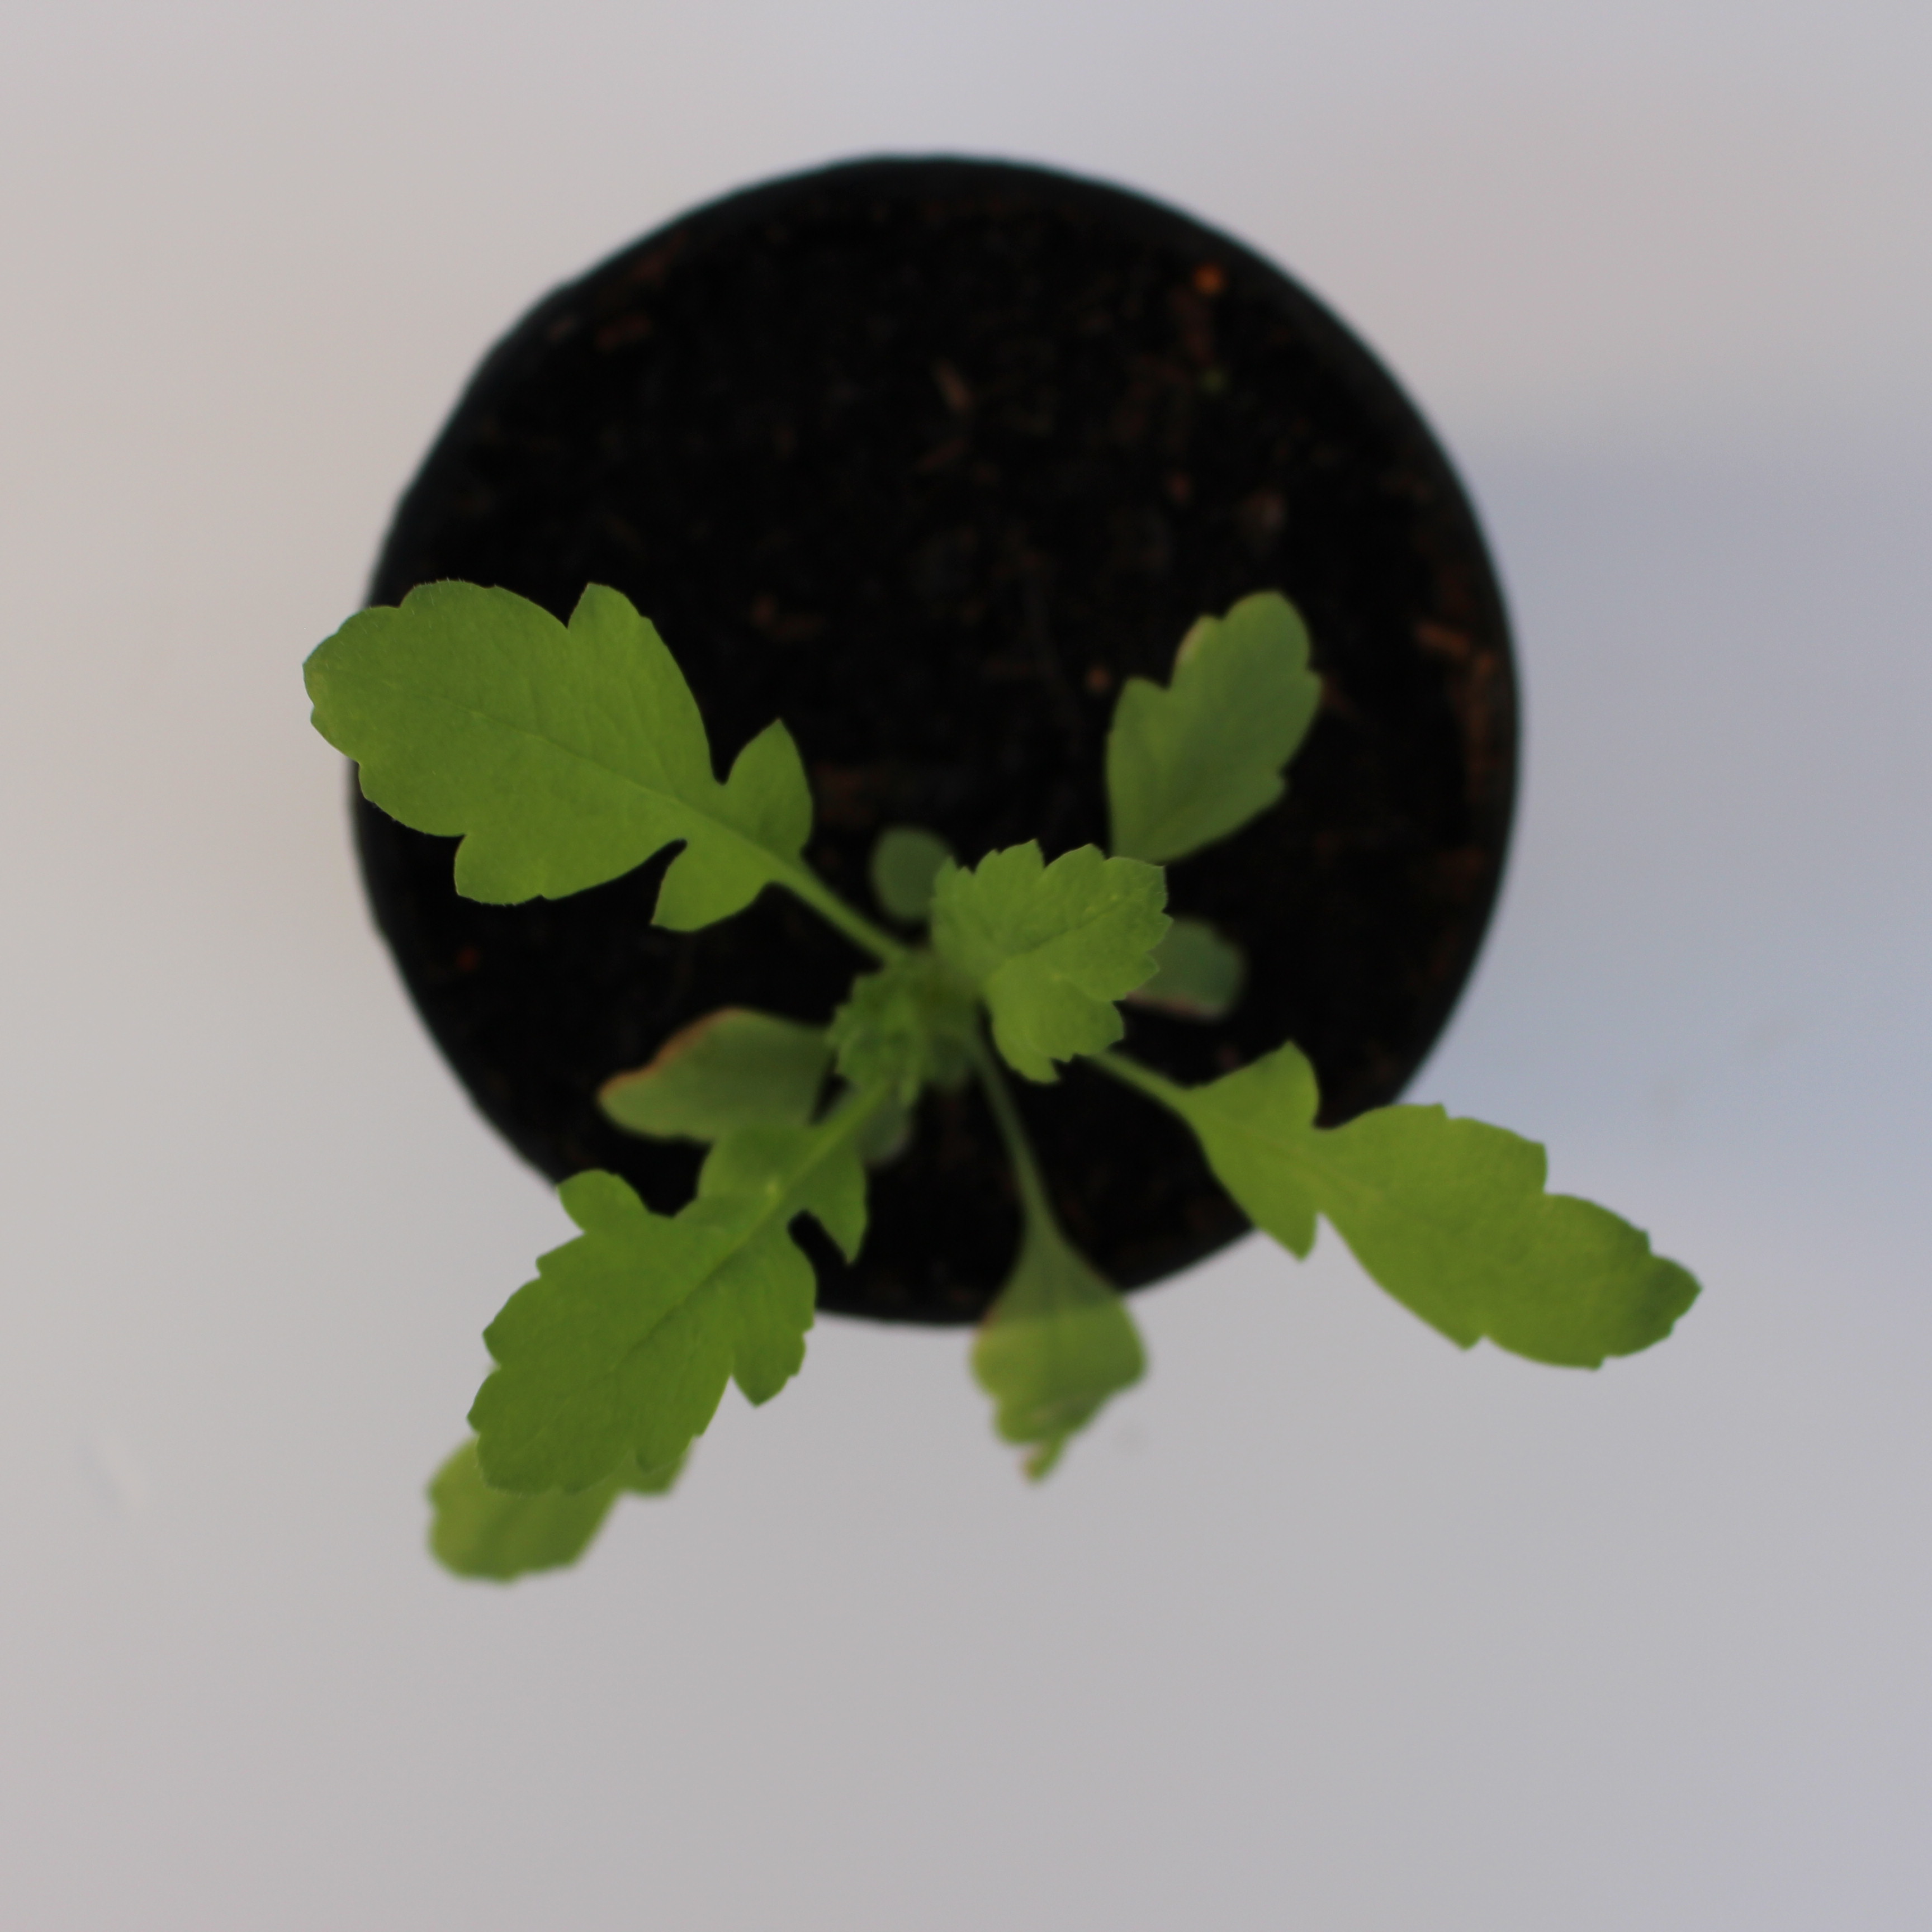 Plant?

Papaver rhoeas
